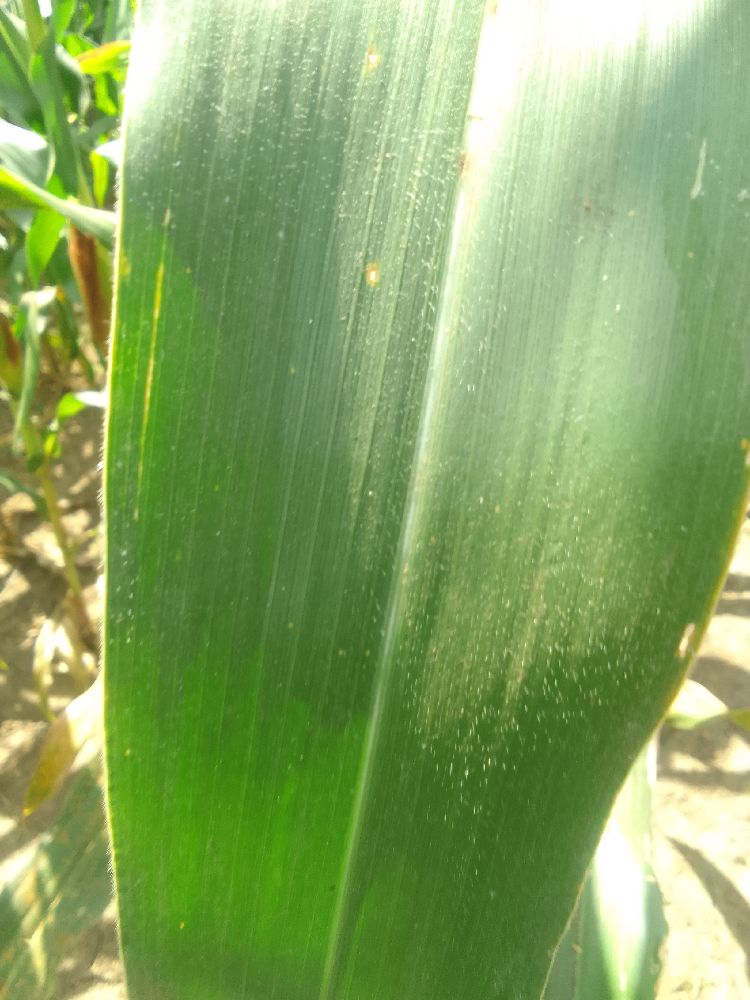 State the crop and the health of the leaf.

maize, healthy
